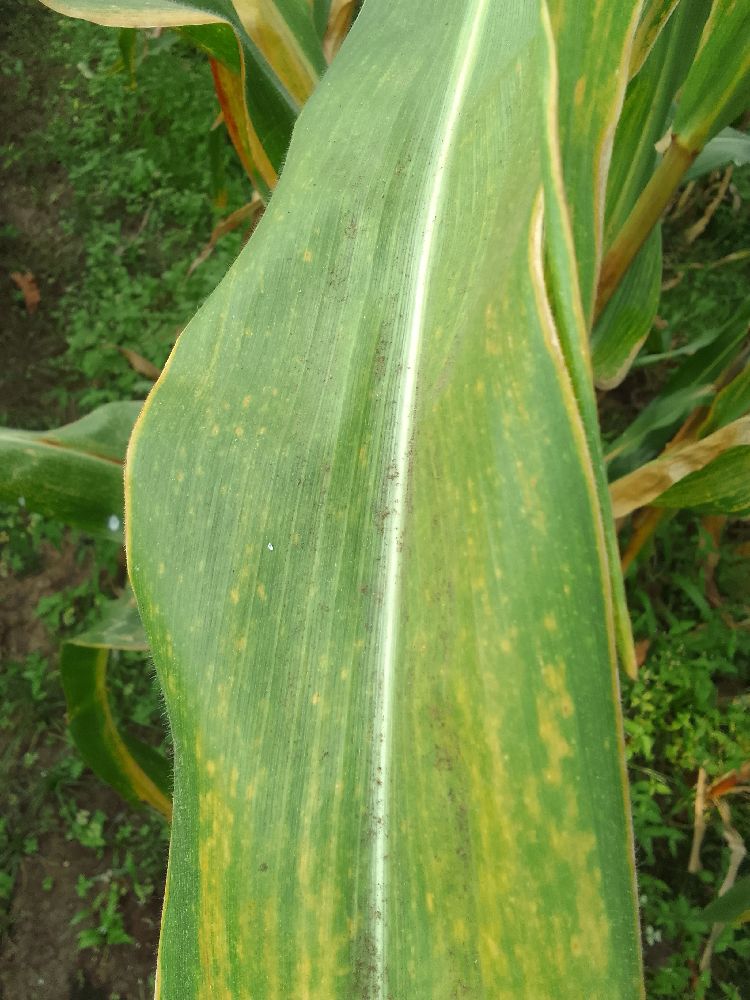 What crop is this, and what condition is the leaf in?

maize, maize lethal necrosis
